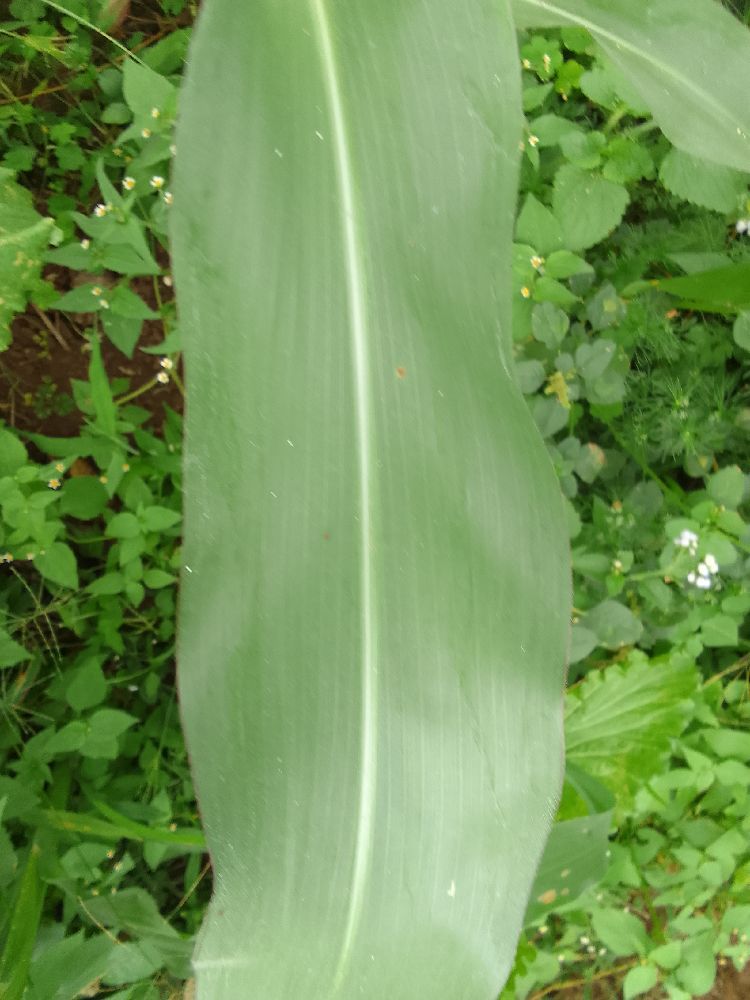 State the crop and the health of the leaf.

maize, healthy
